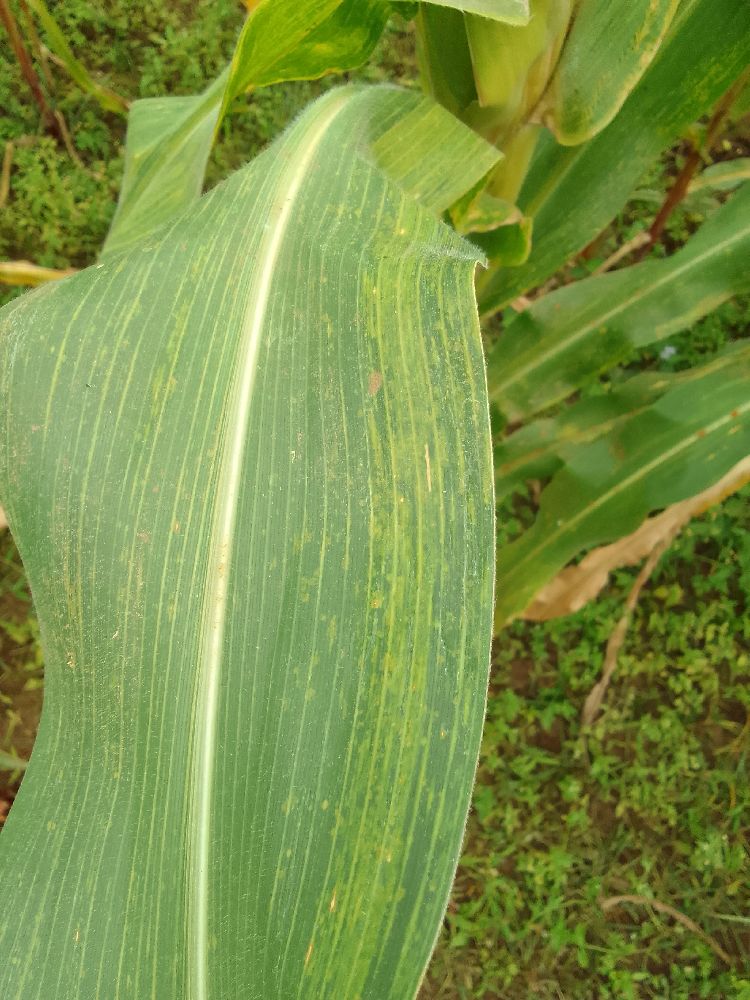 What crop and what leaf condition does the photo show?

maize, maize lethal necrosis
